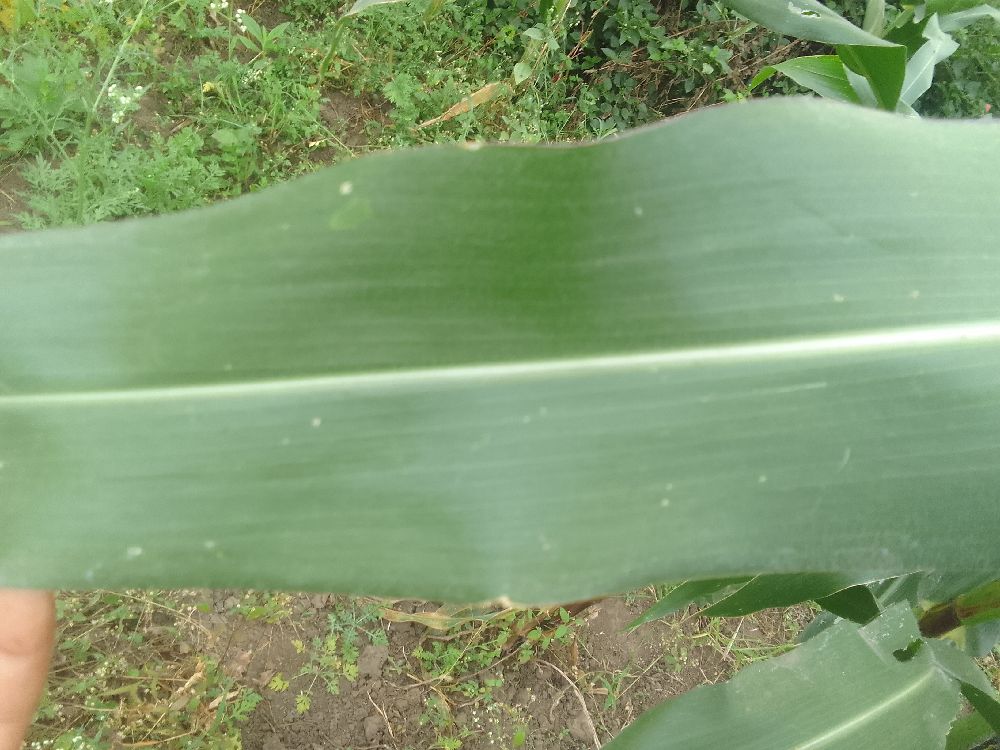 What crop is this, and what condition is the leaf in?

maize, healthy
